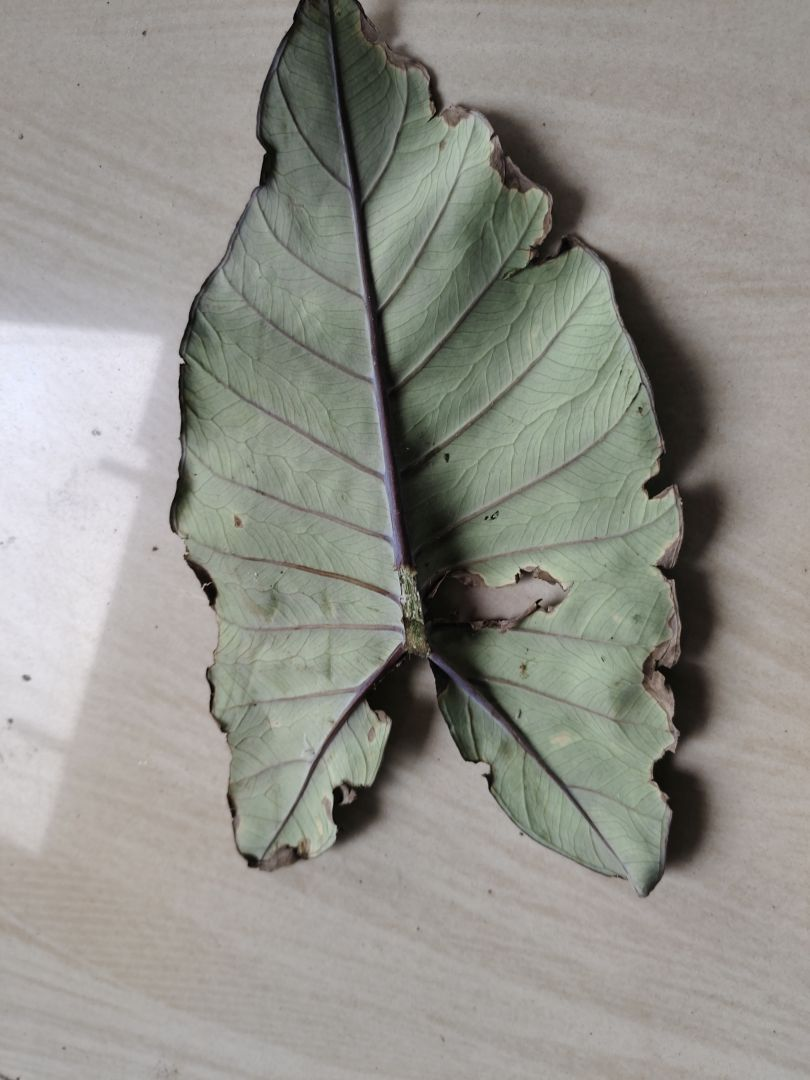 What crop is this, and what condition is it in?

taro, leaf blight
